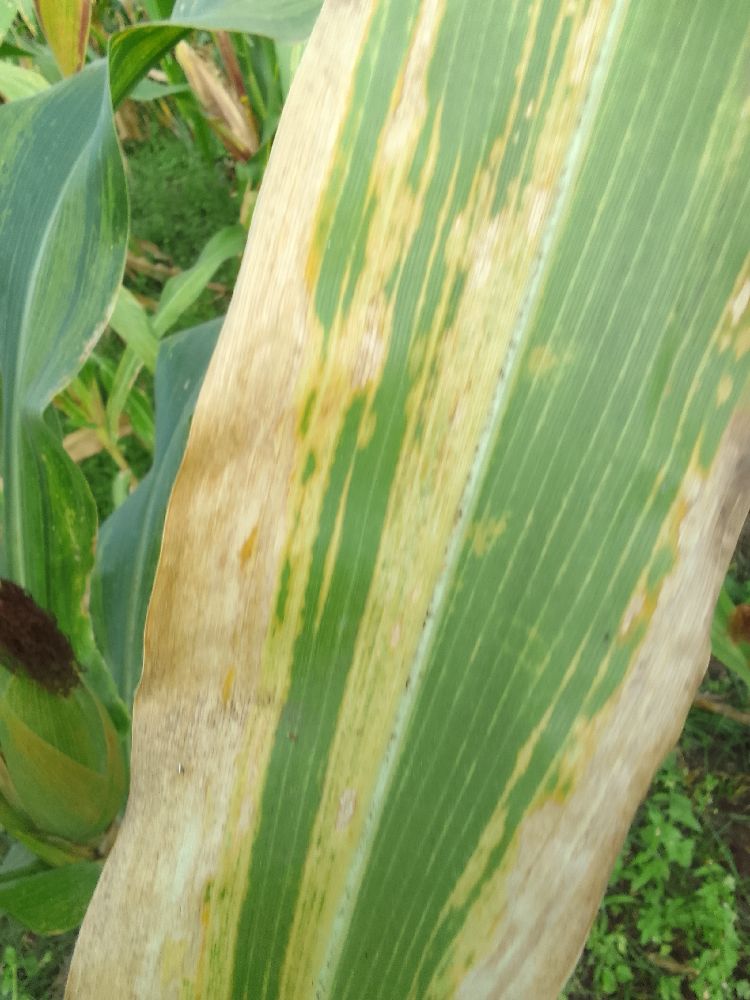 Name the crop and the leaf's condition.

maize, maize lethal necrosis
